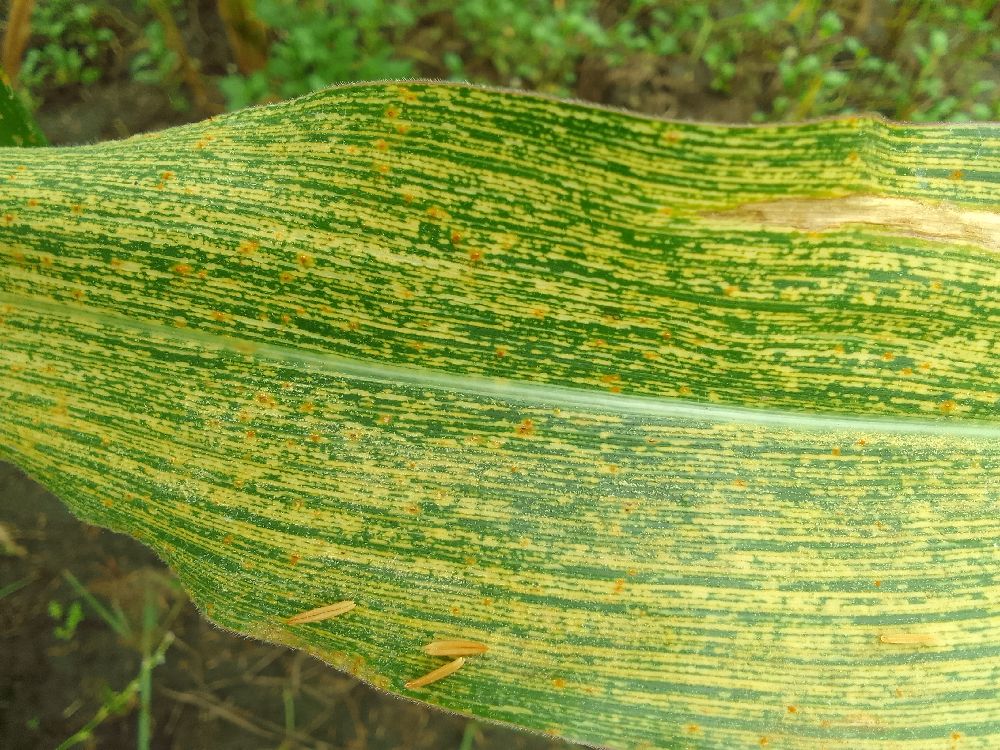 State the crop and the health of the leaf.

maize, maize streak virus
